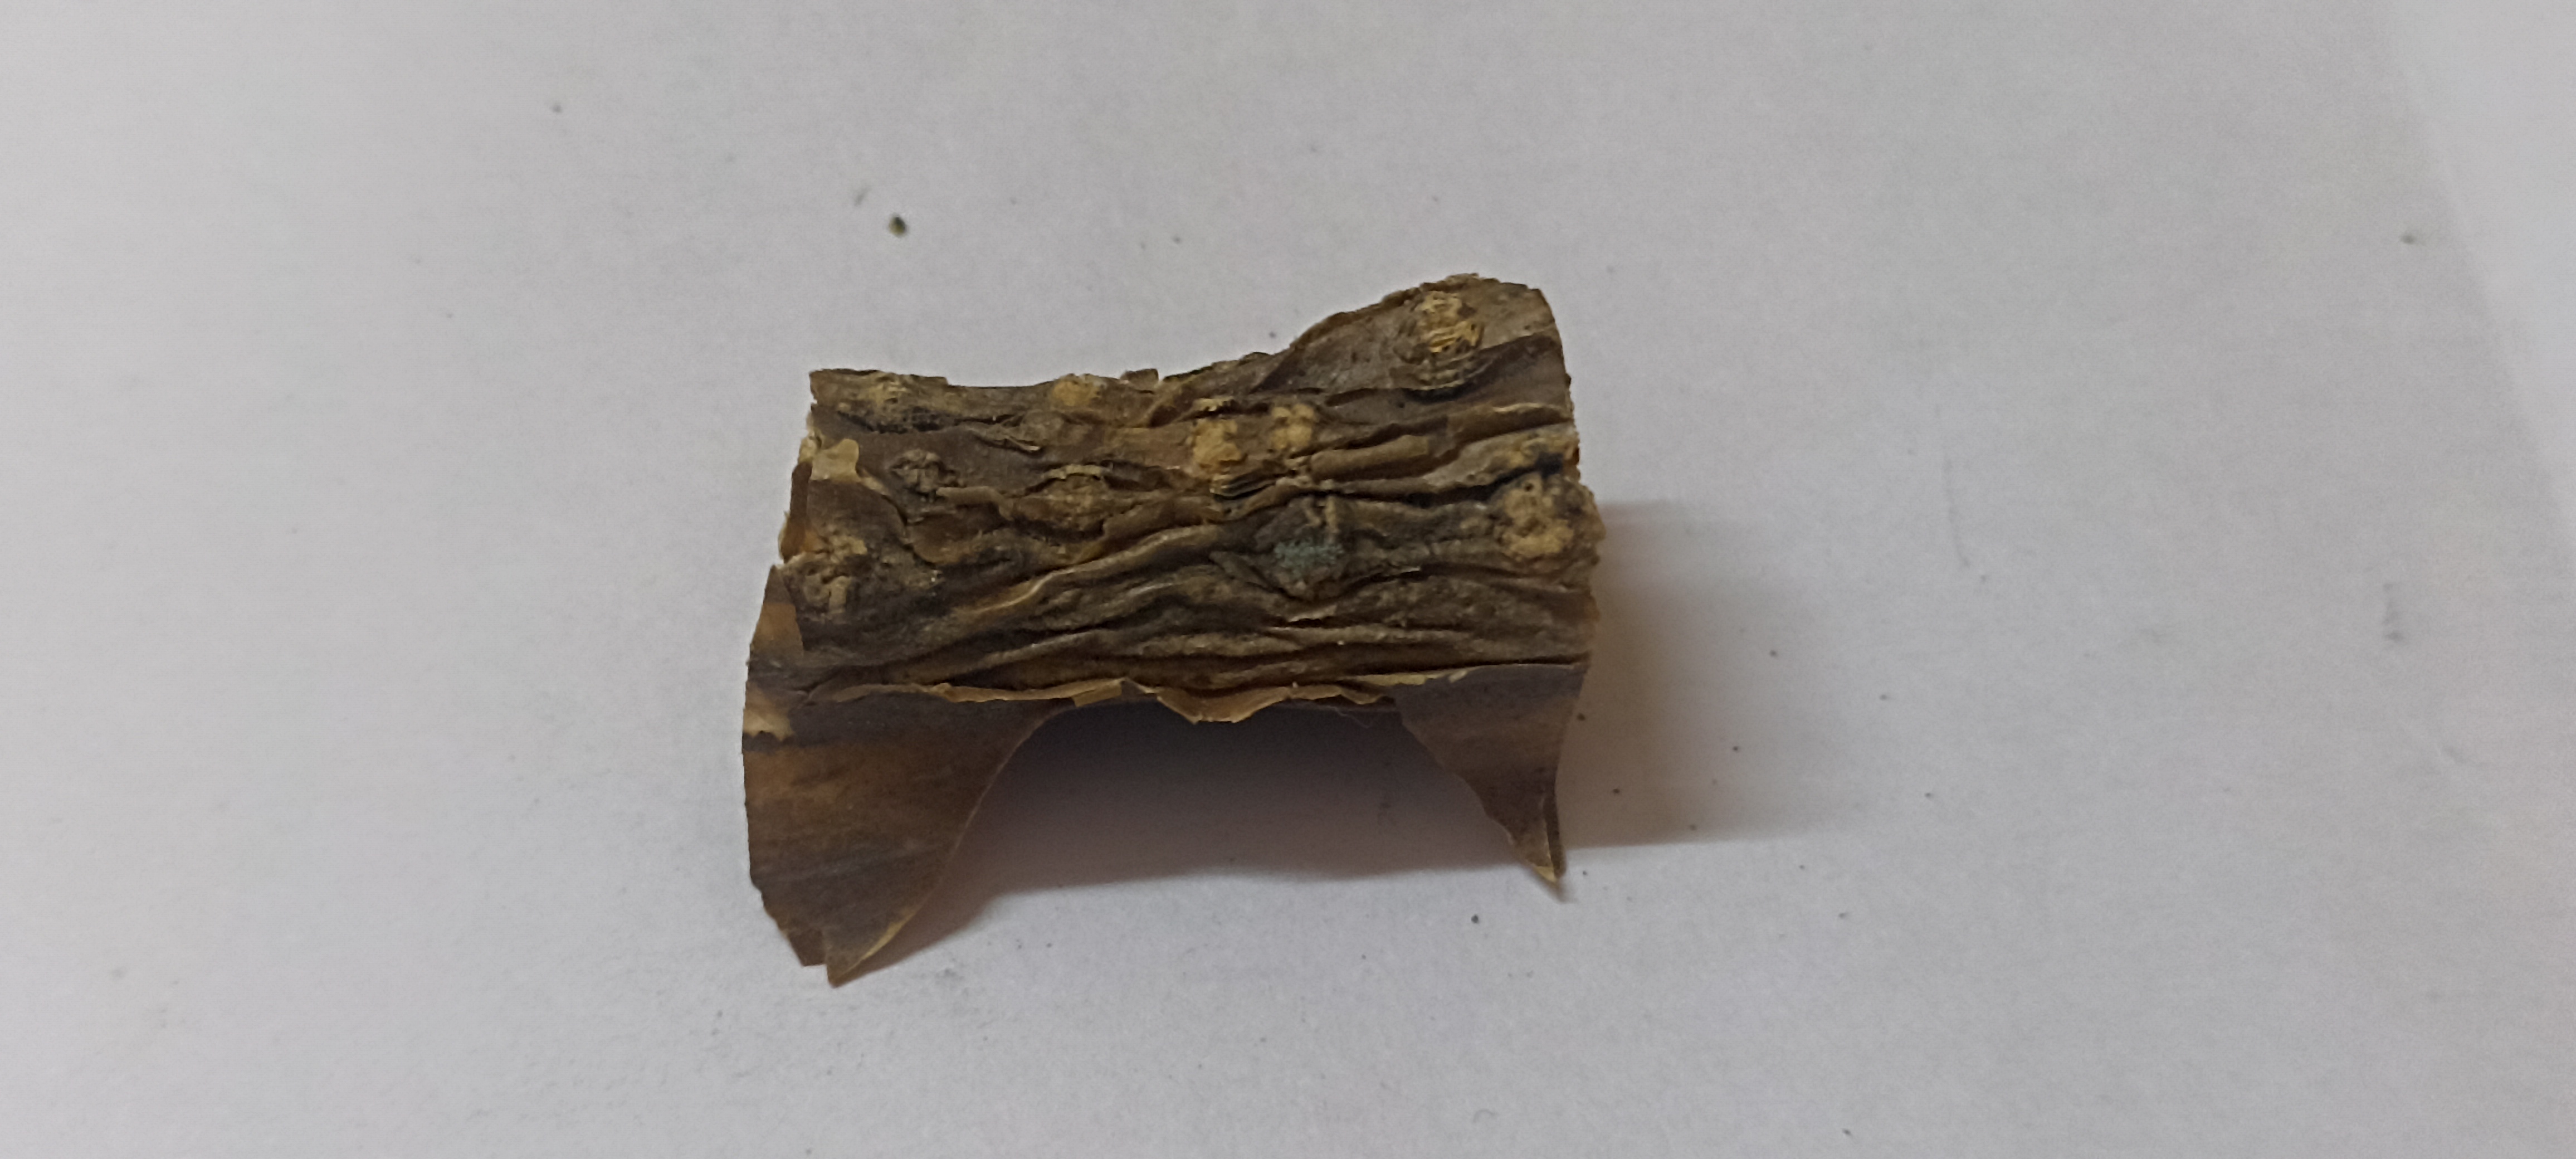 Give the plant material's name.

gulvel
